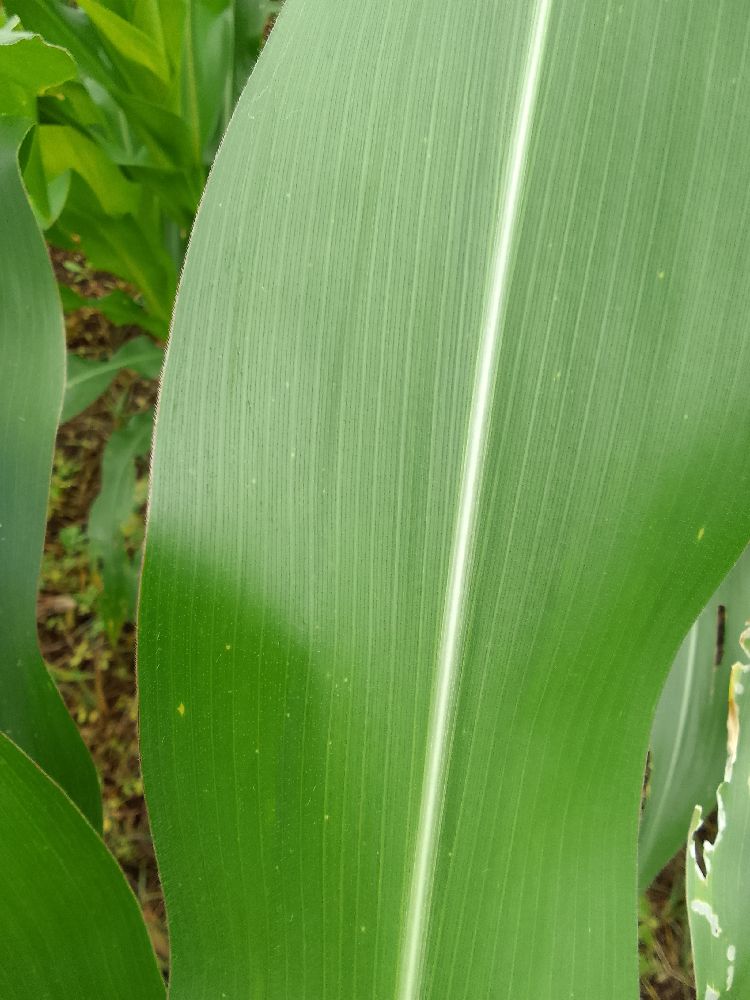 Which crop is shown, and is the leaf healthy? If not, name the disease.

maize, healthy
